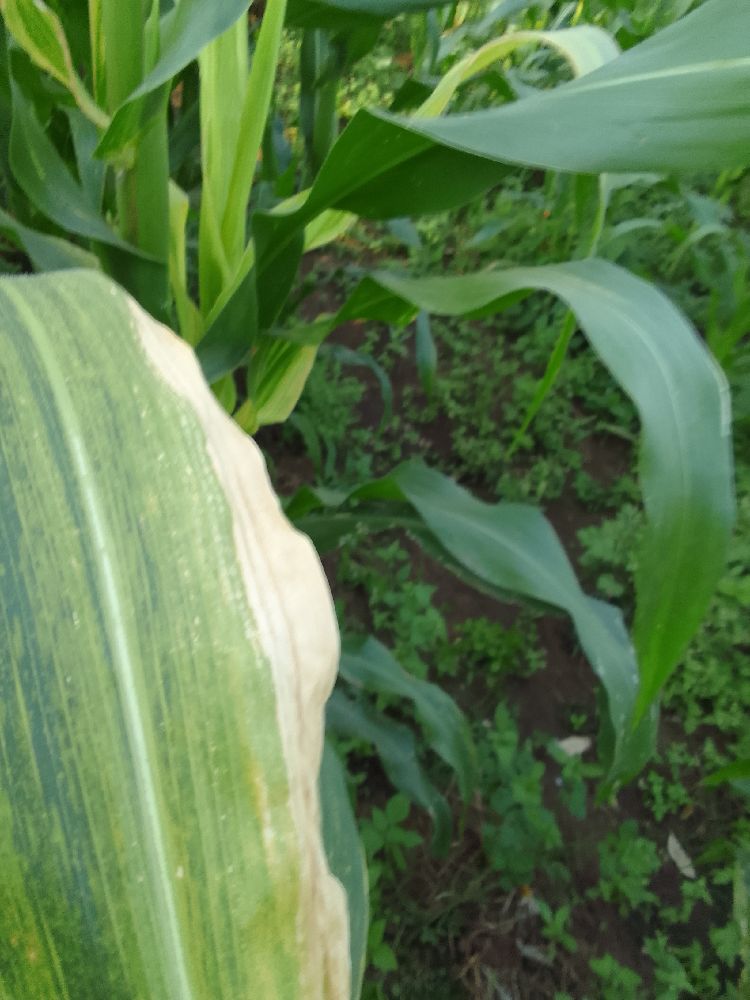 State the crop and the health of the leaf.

maize, maize lethal necrosis
